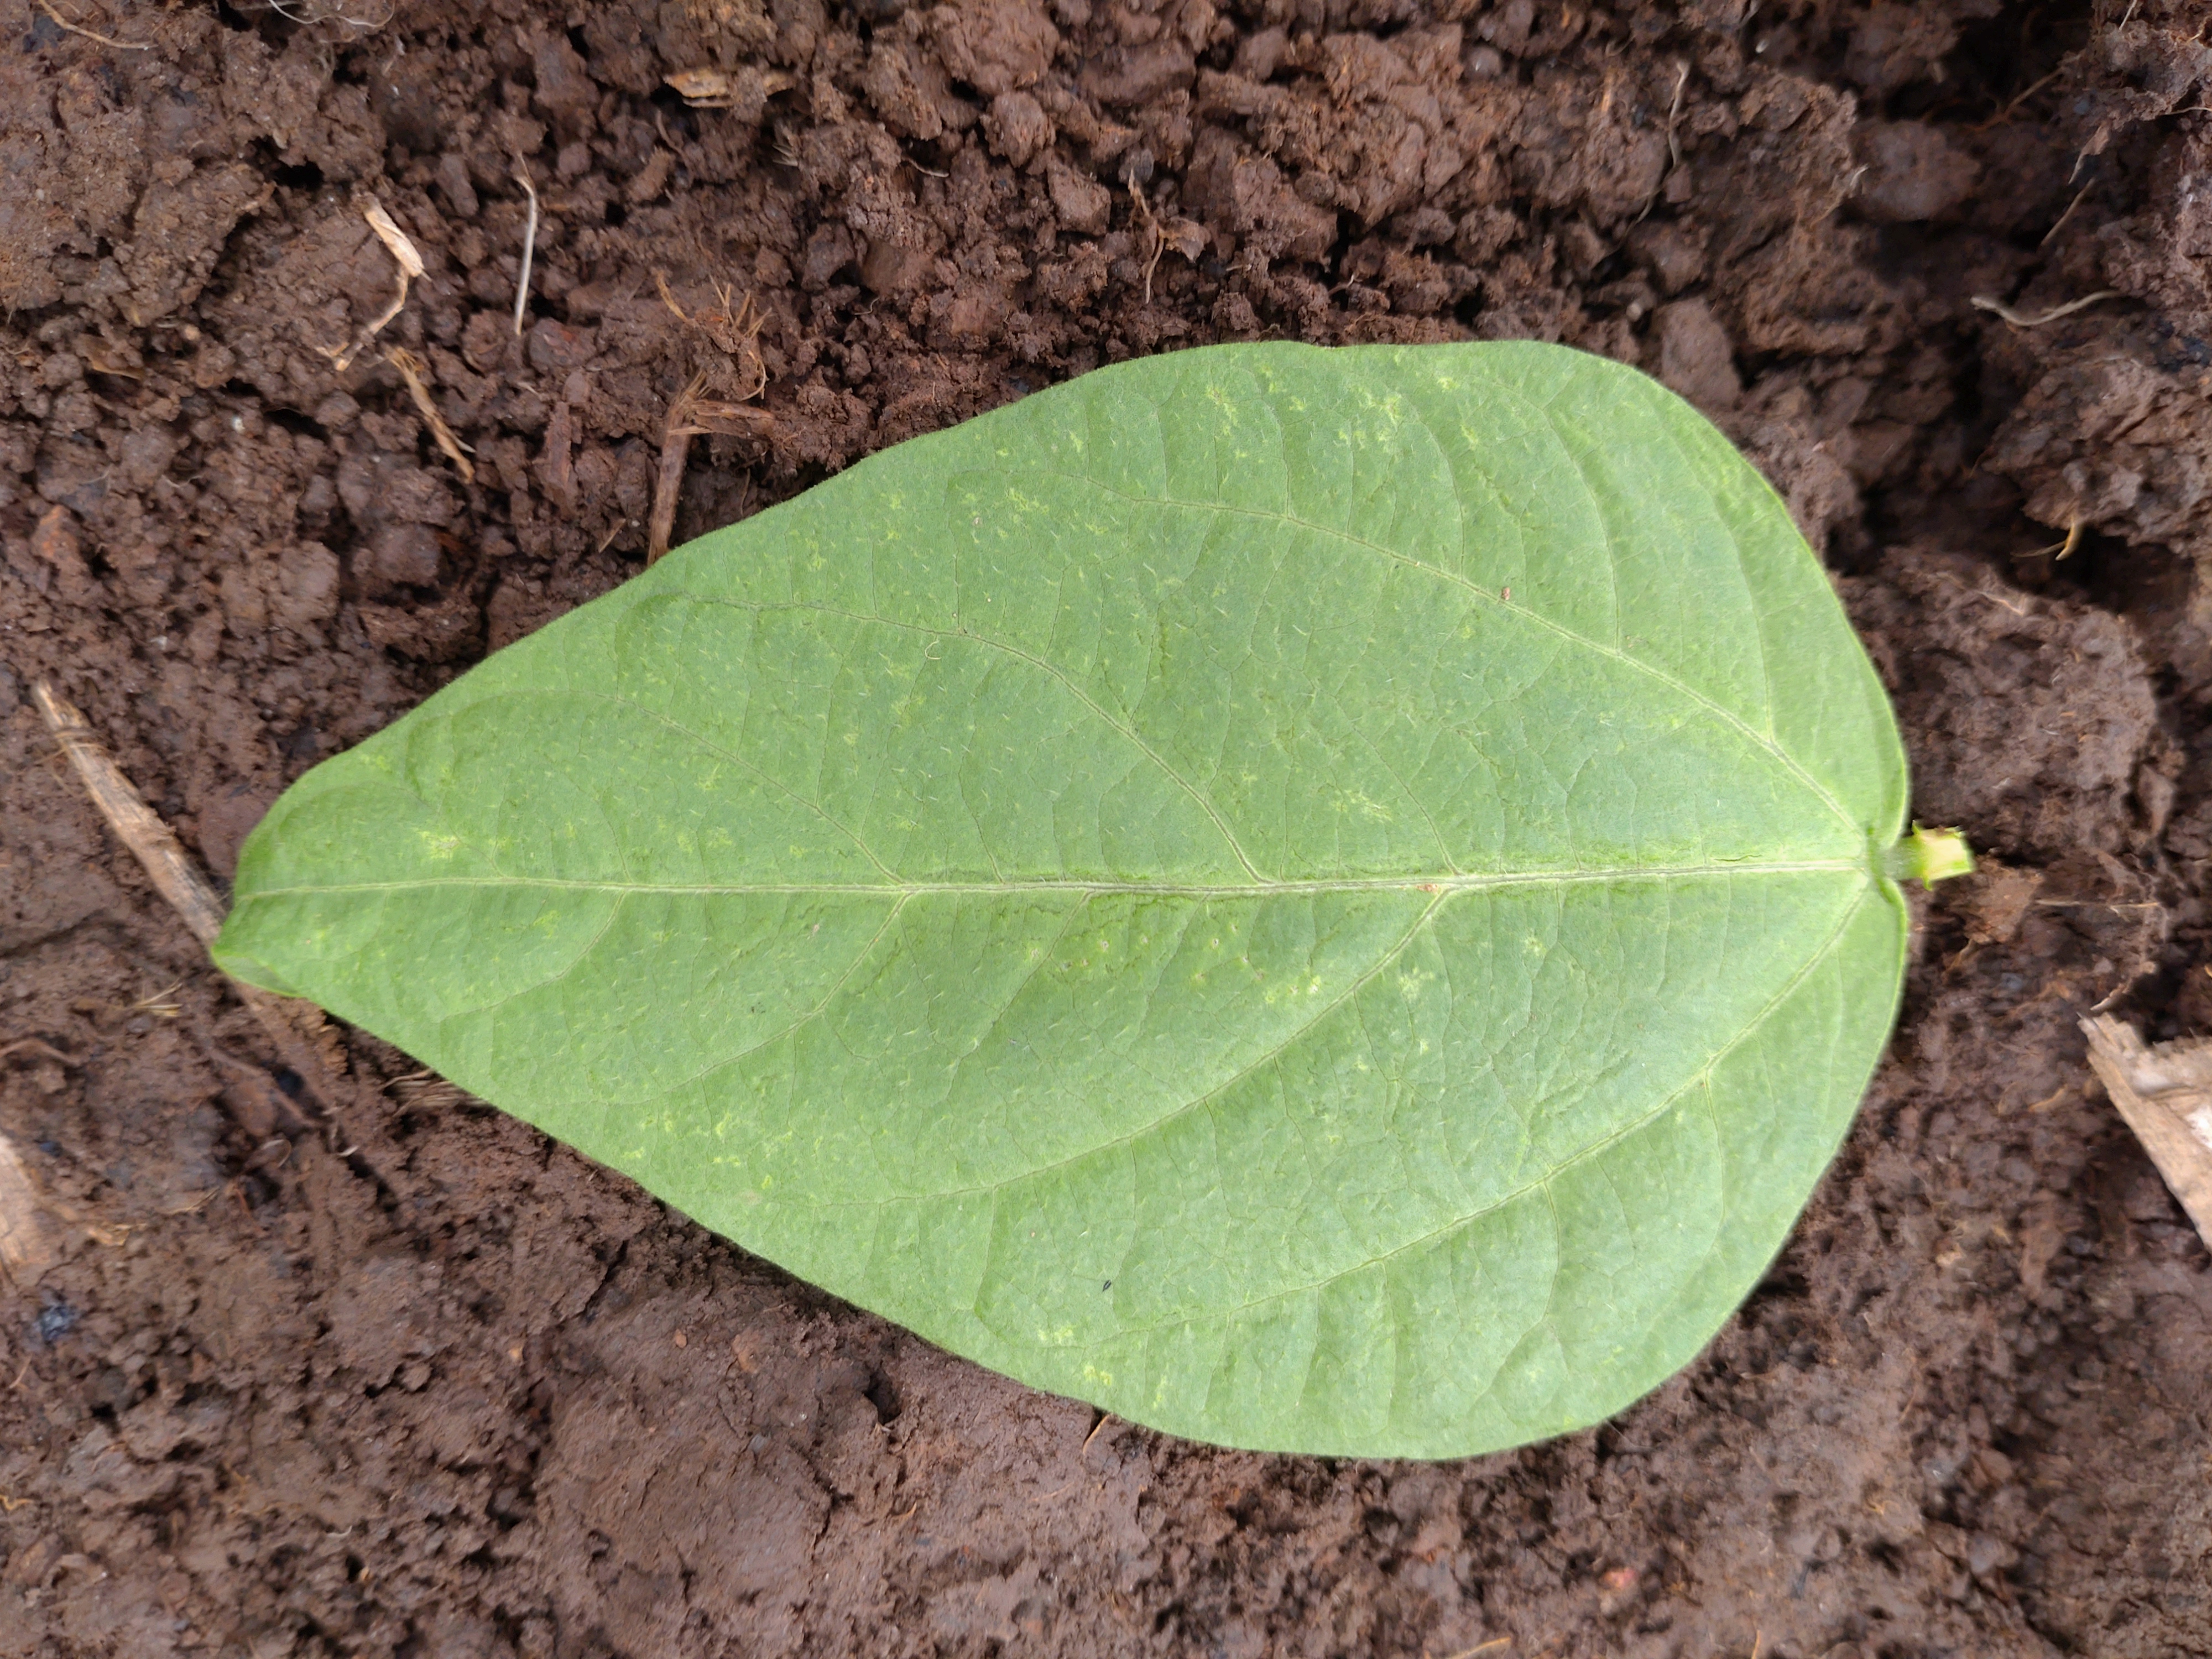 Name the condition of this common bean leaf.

healthy
